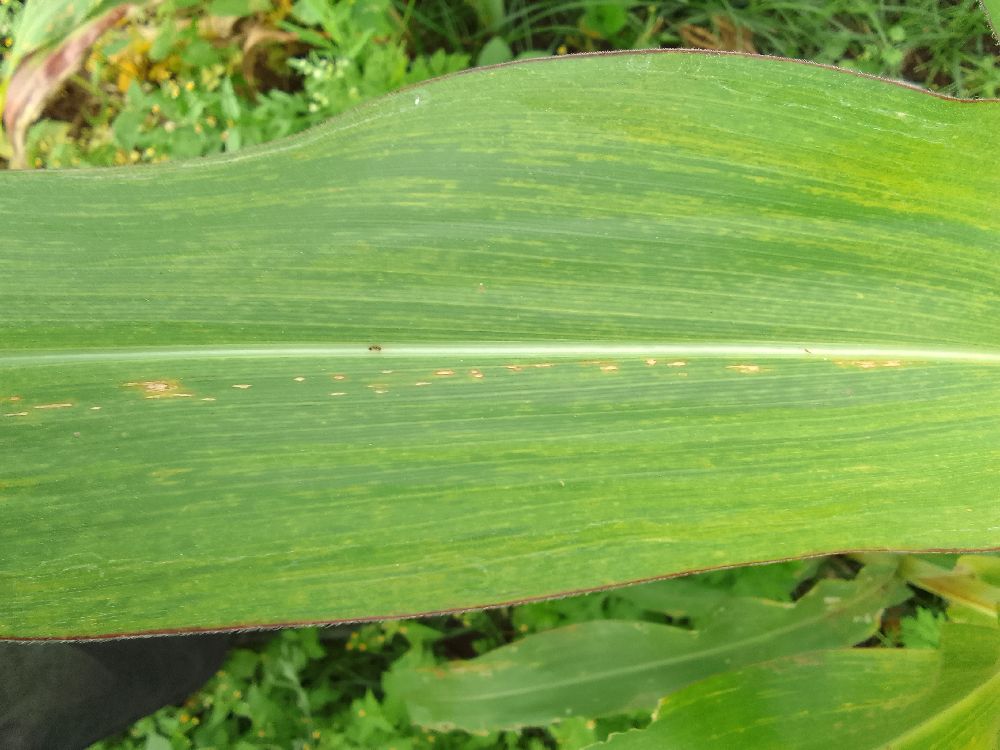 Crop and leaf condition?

maize, maize lethal necrosis
